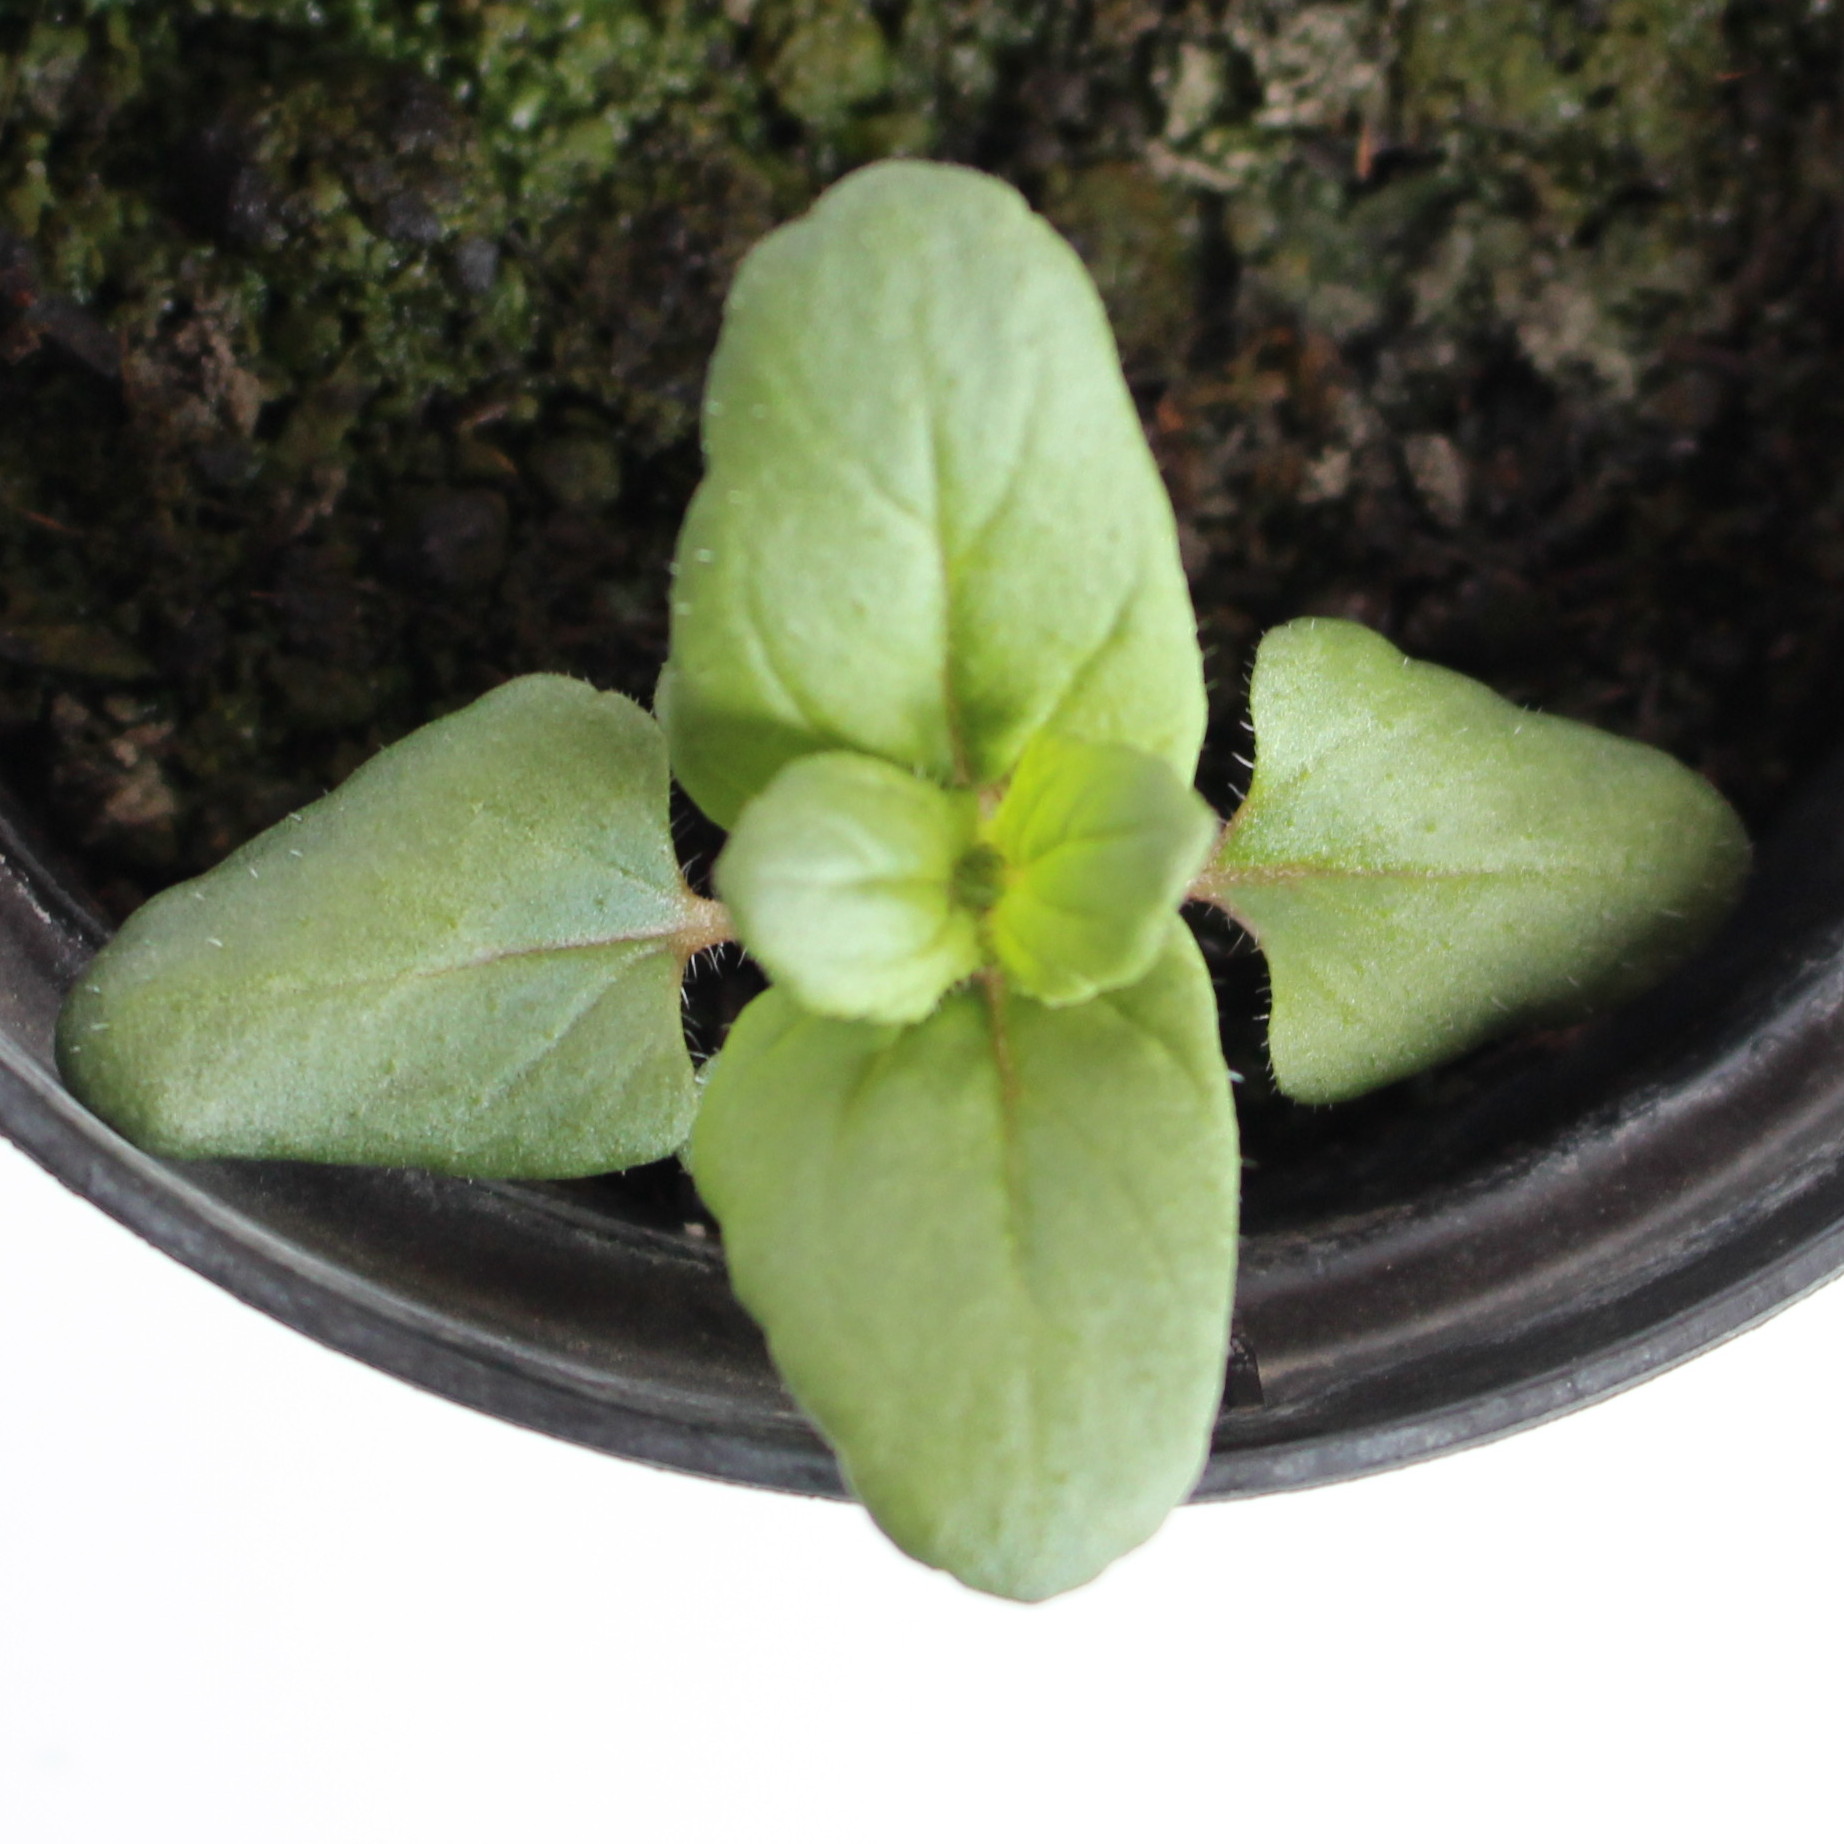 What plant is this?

Veronica persica
